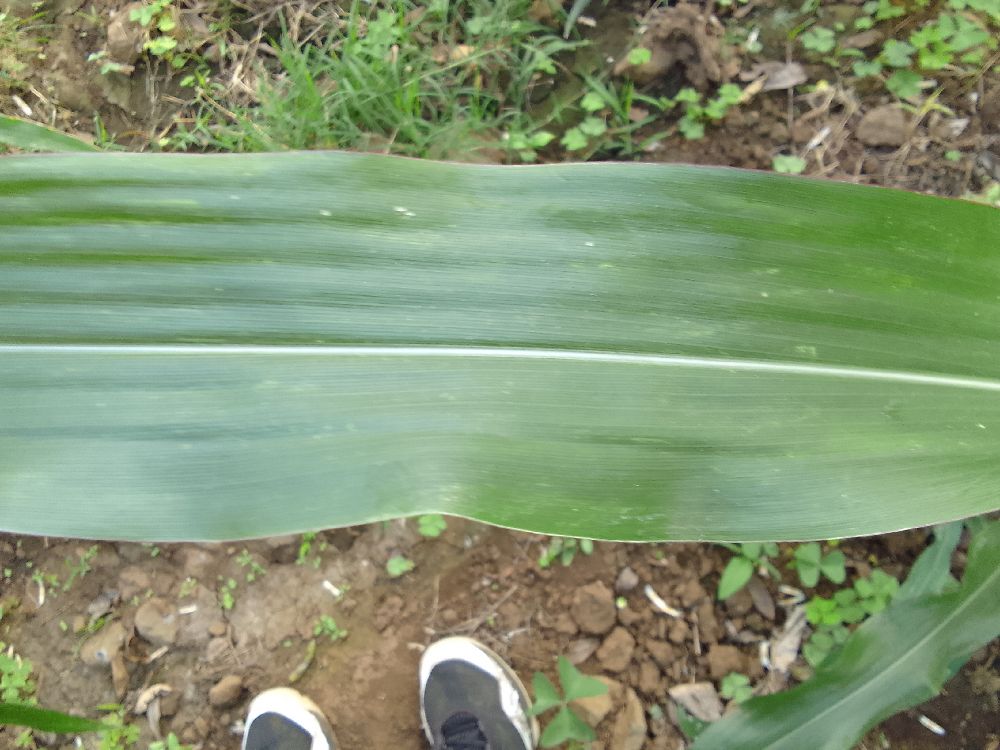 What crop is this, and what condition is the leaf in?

maize, healthy
